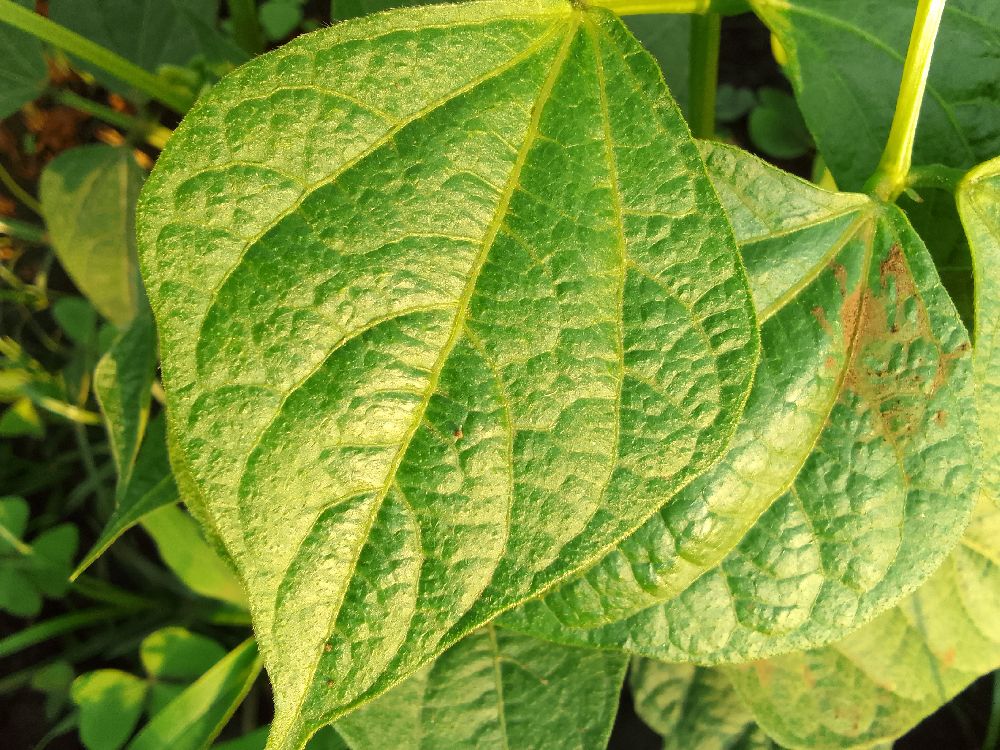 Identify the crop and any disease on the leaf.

common bean, healthy
